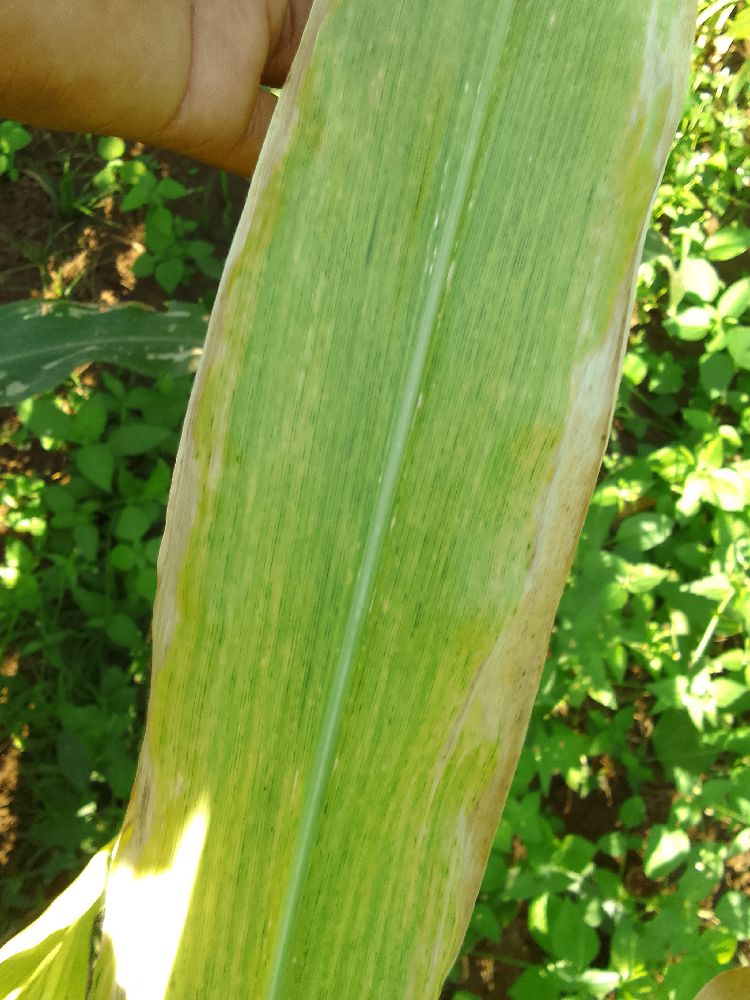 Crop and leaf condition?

maize, maize lethal necrosis
